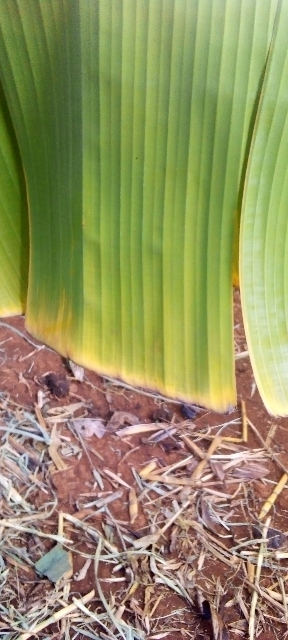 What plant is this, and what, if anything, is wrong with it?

banana, fusarium wilt race 1
